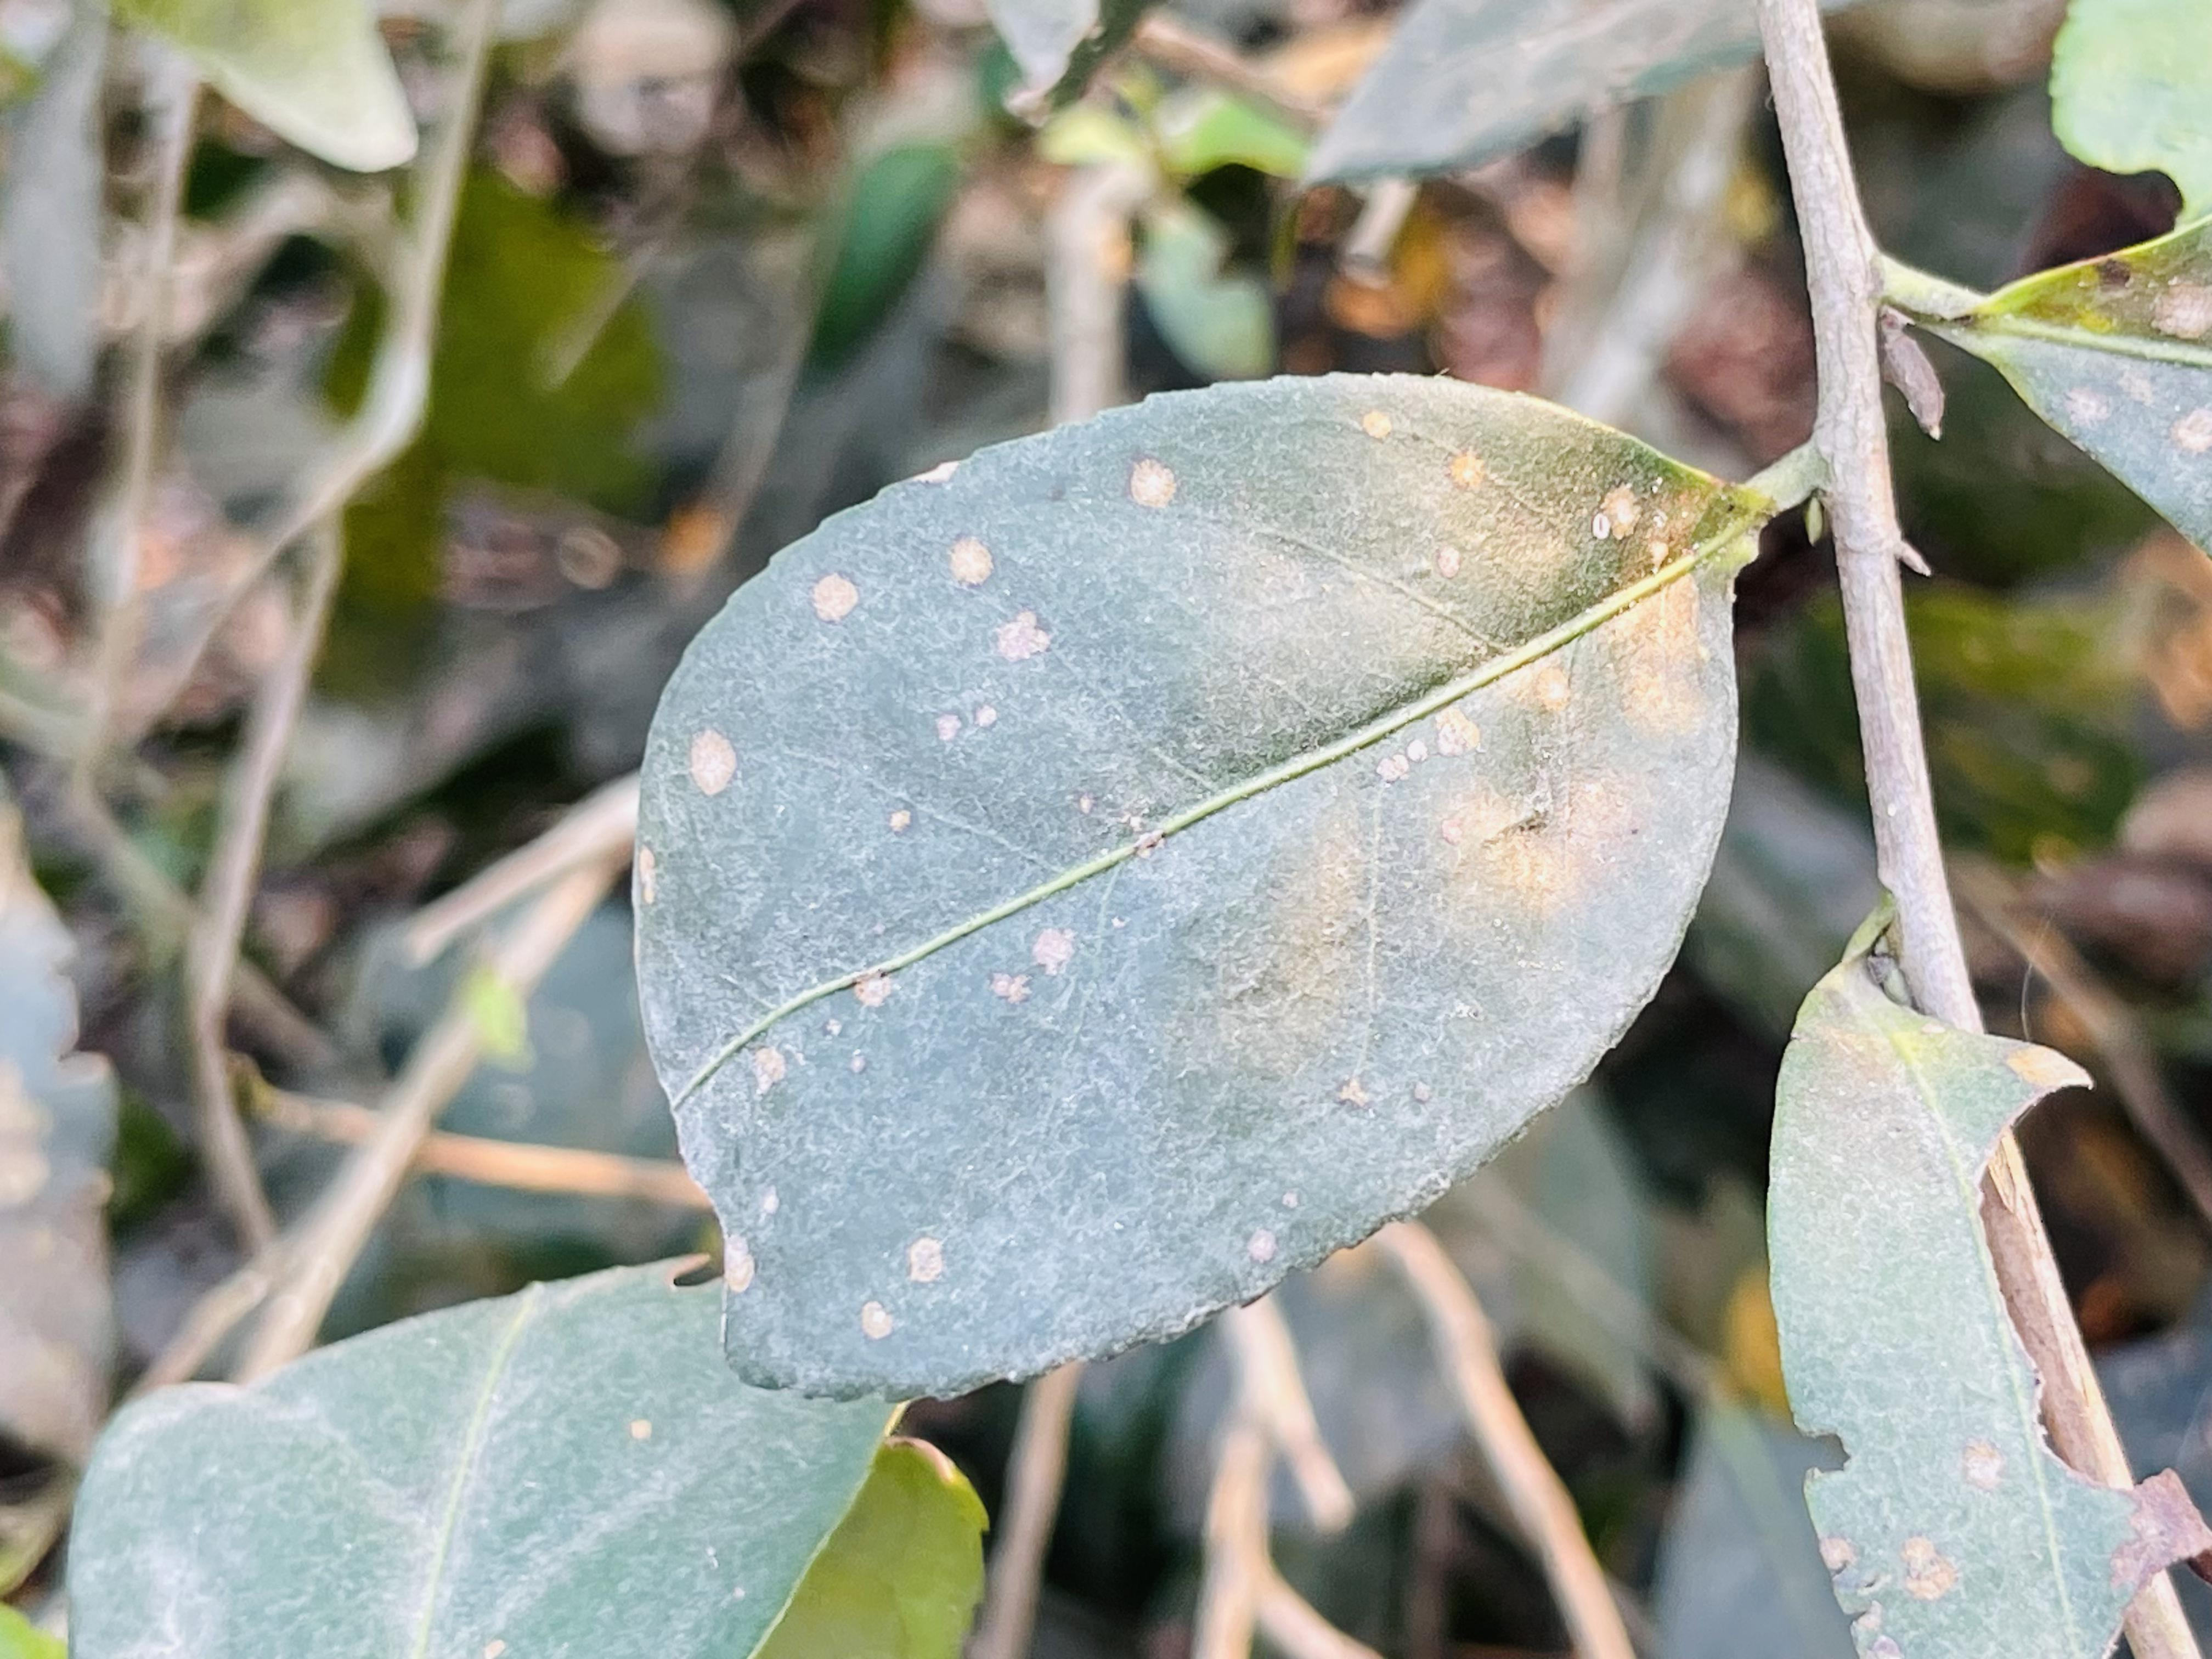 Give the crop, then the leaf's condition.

tea, red rust
